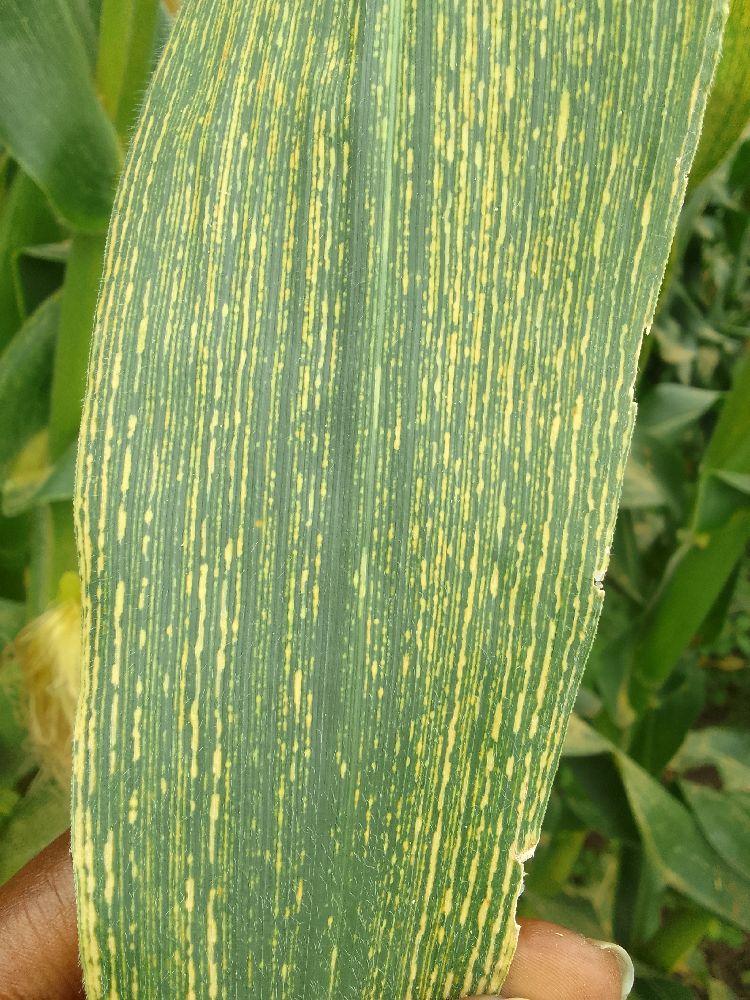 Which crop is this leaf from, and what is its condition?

maize, maize streak virus
